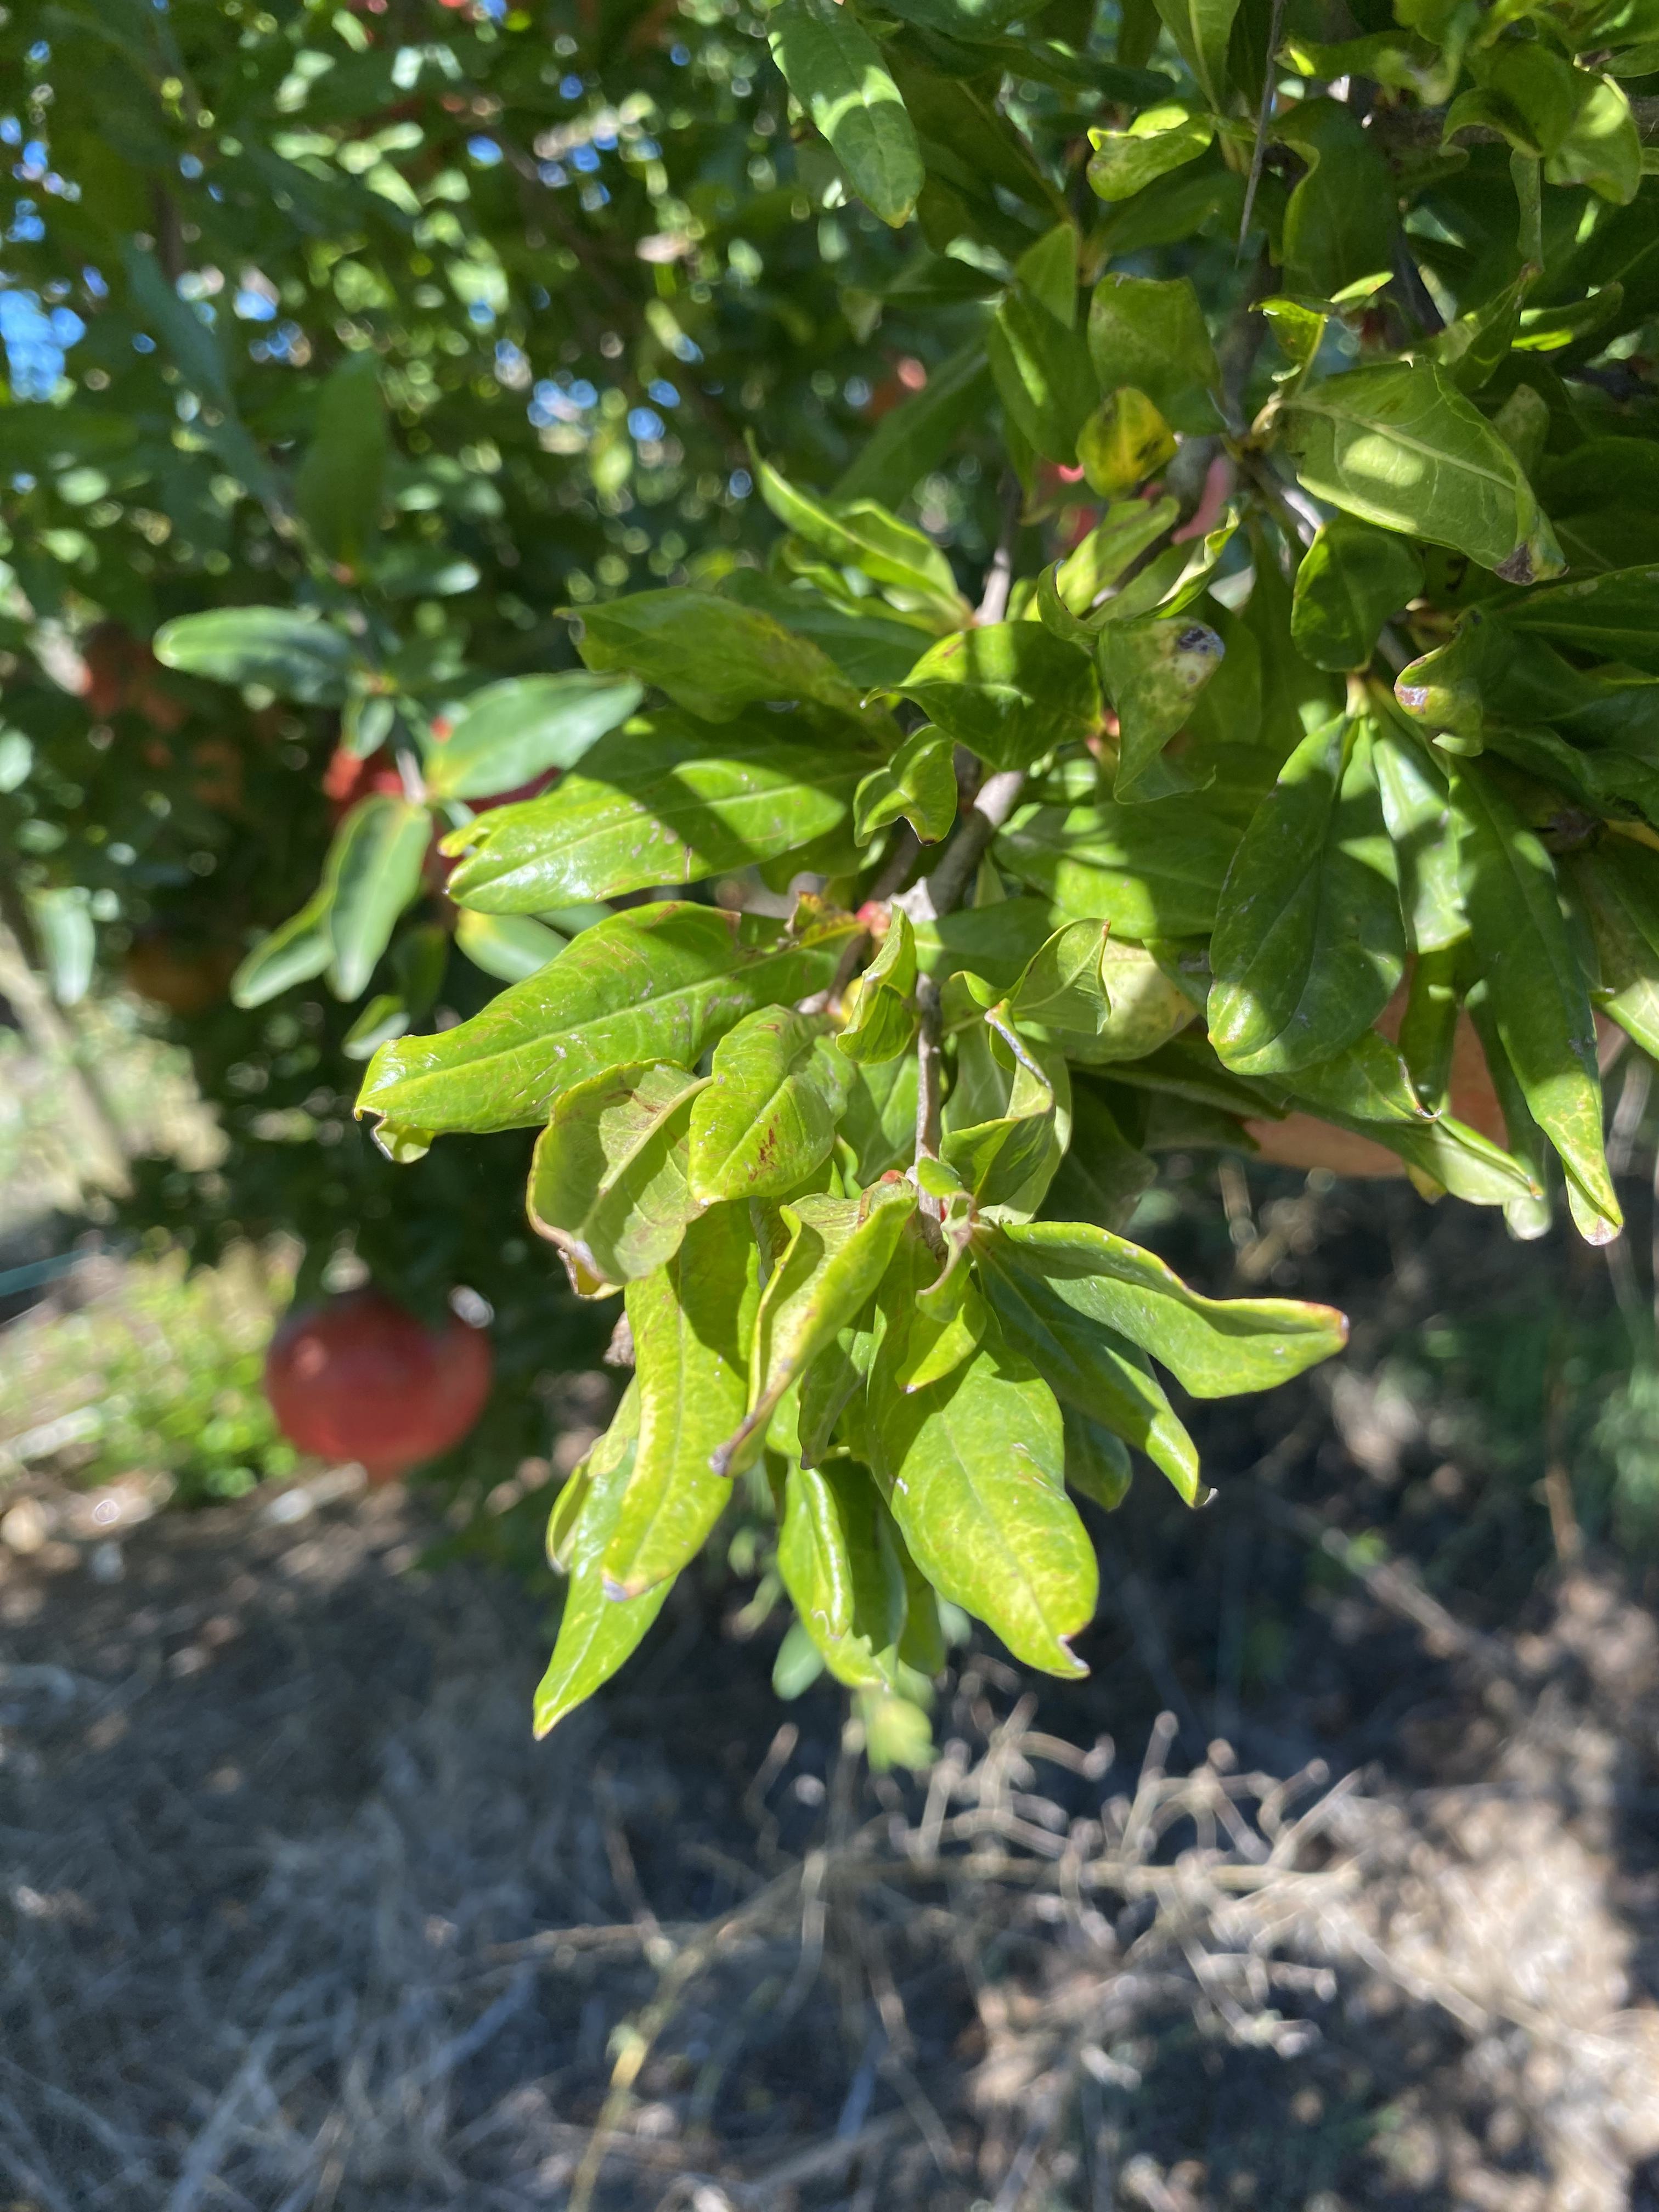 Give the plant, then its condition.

pomegranate, drought
